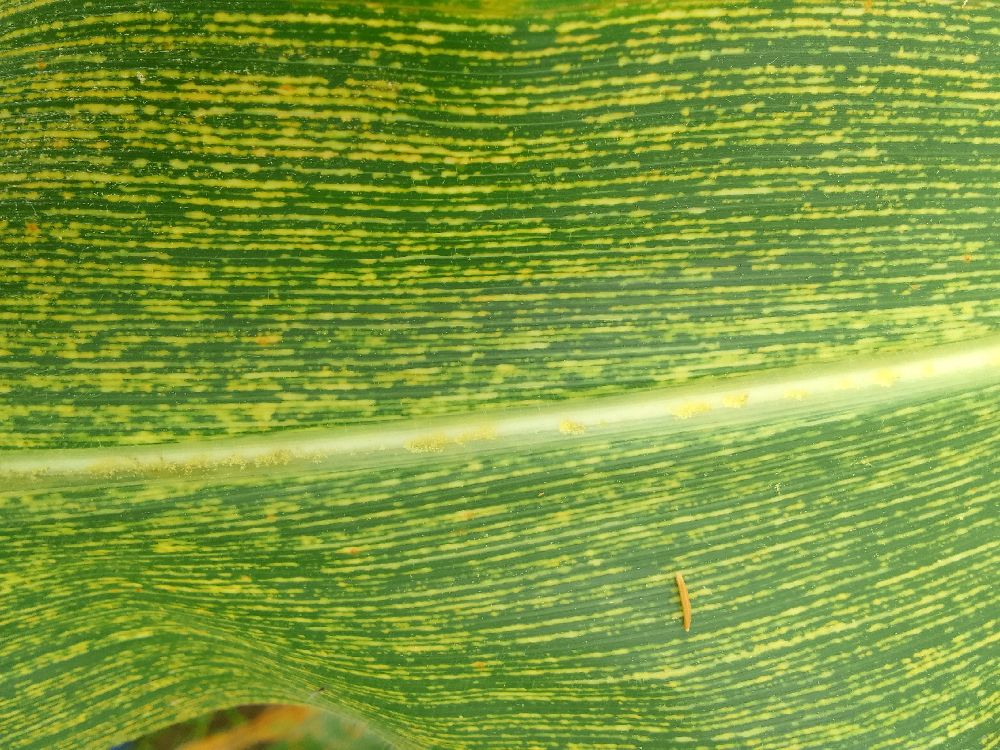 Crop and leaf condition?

maize, maize streak virus
